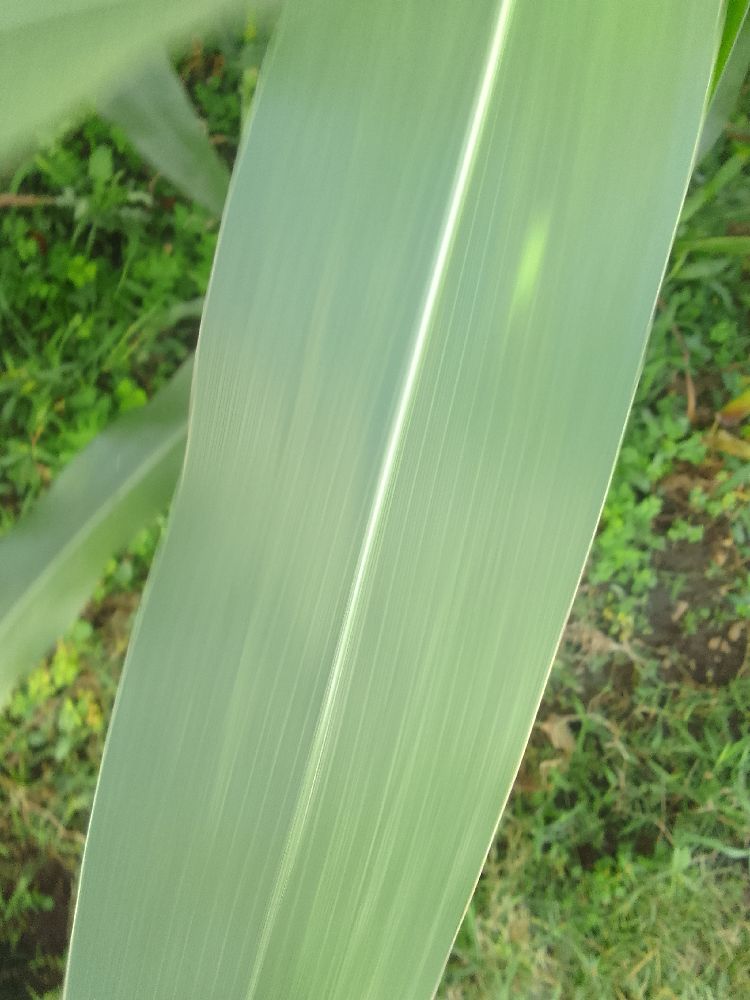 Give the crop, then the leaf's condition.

maize, healthy
